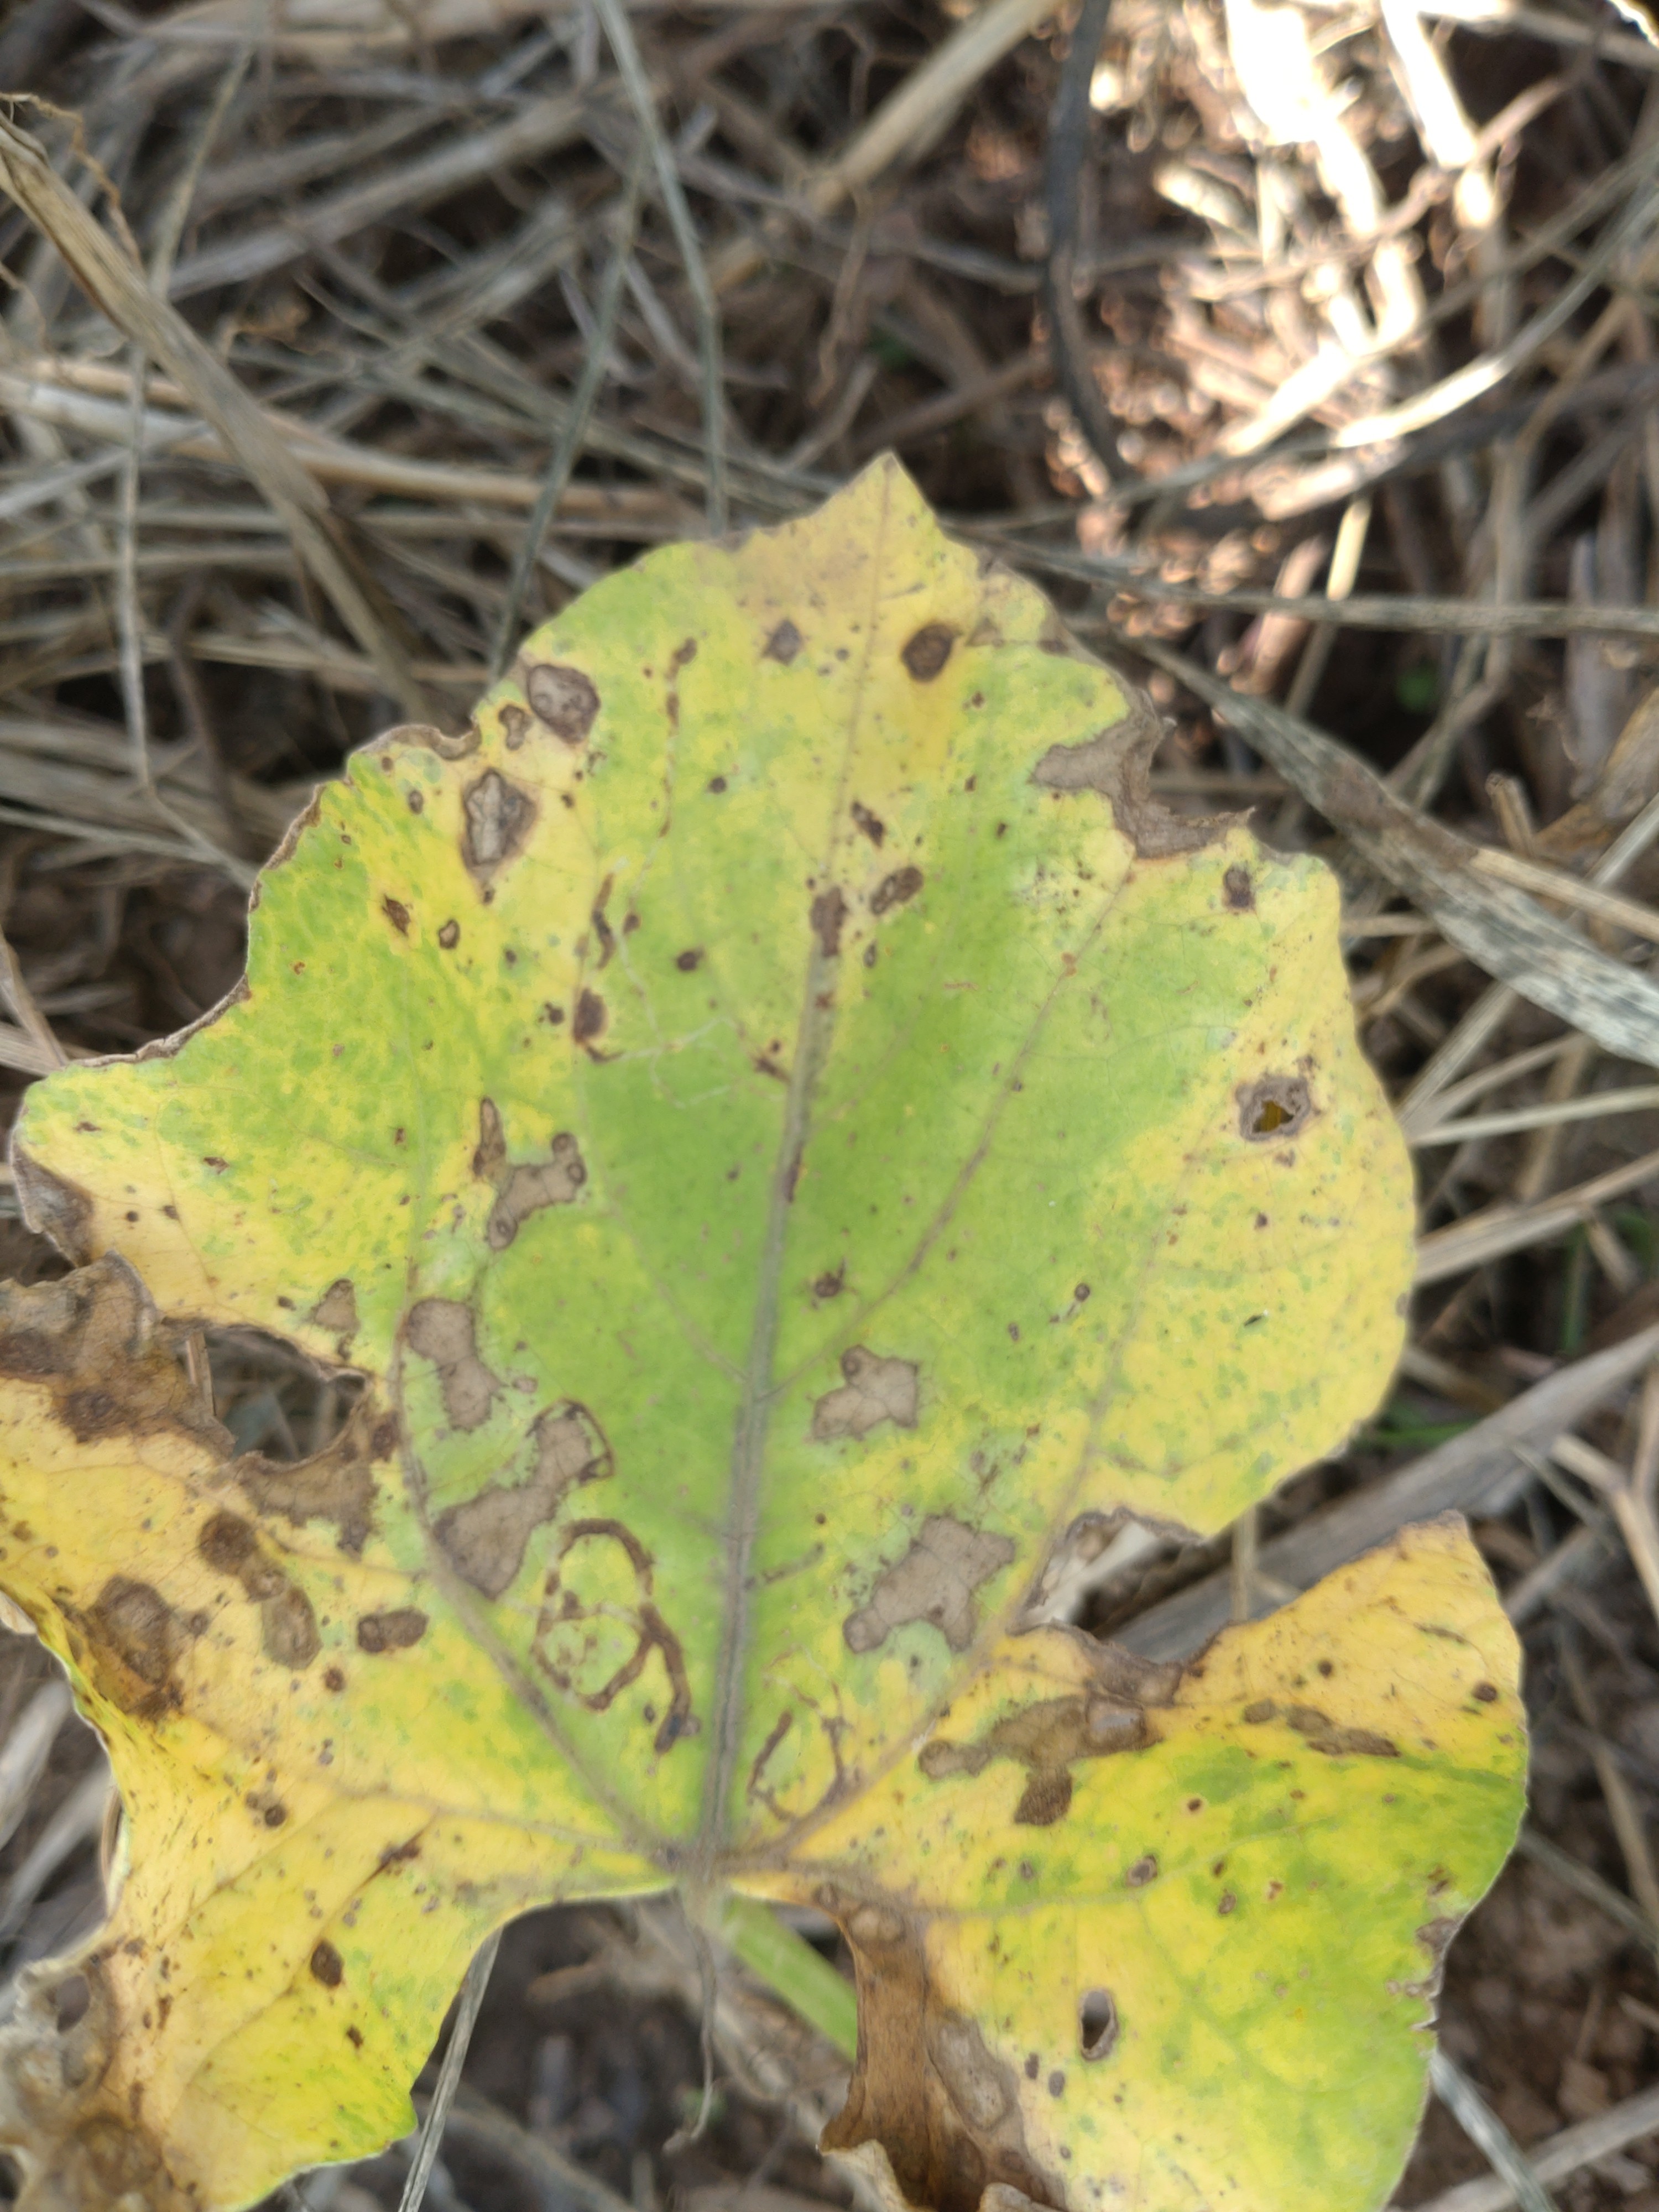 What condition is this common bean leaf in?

anthracnose
